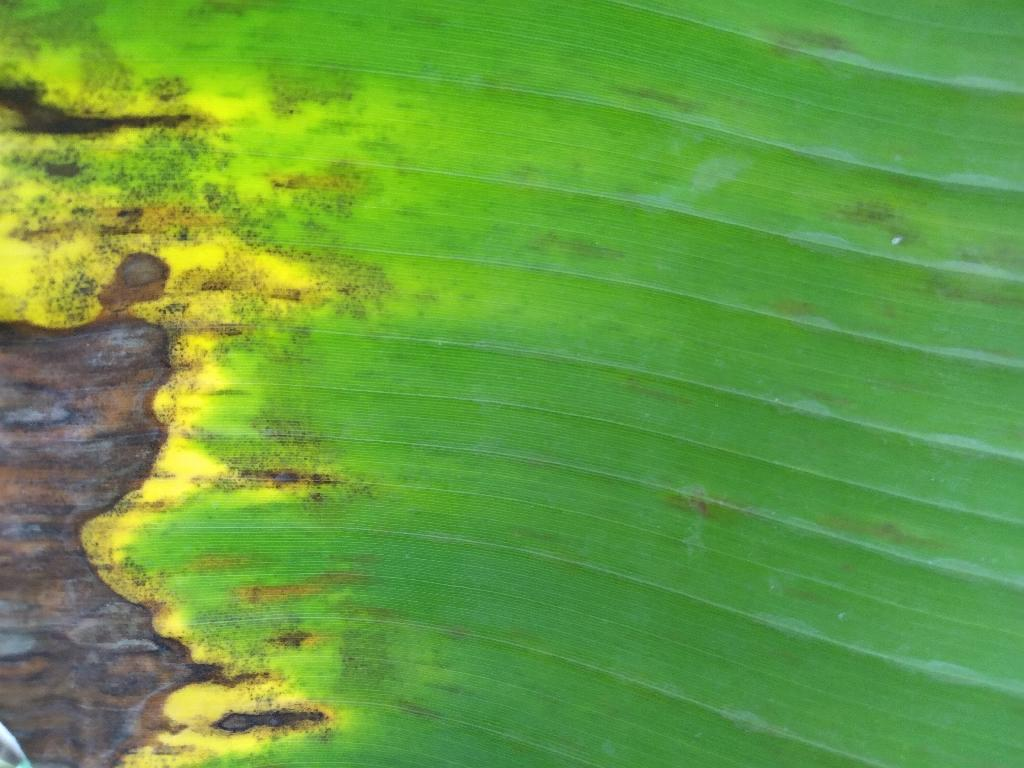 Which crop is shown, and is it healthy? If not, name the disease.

banana, black sigatoka
